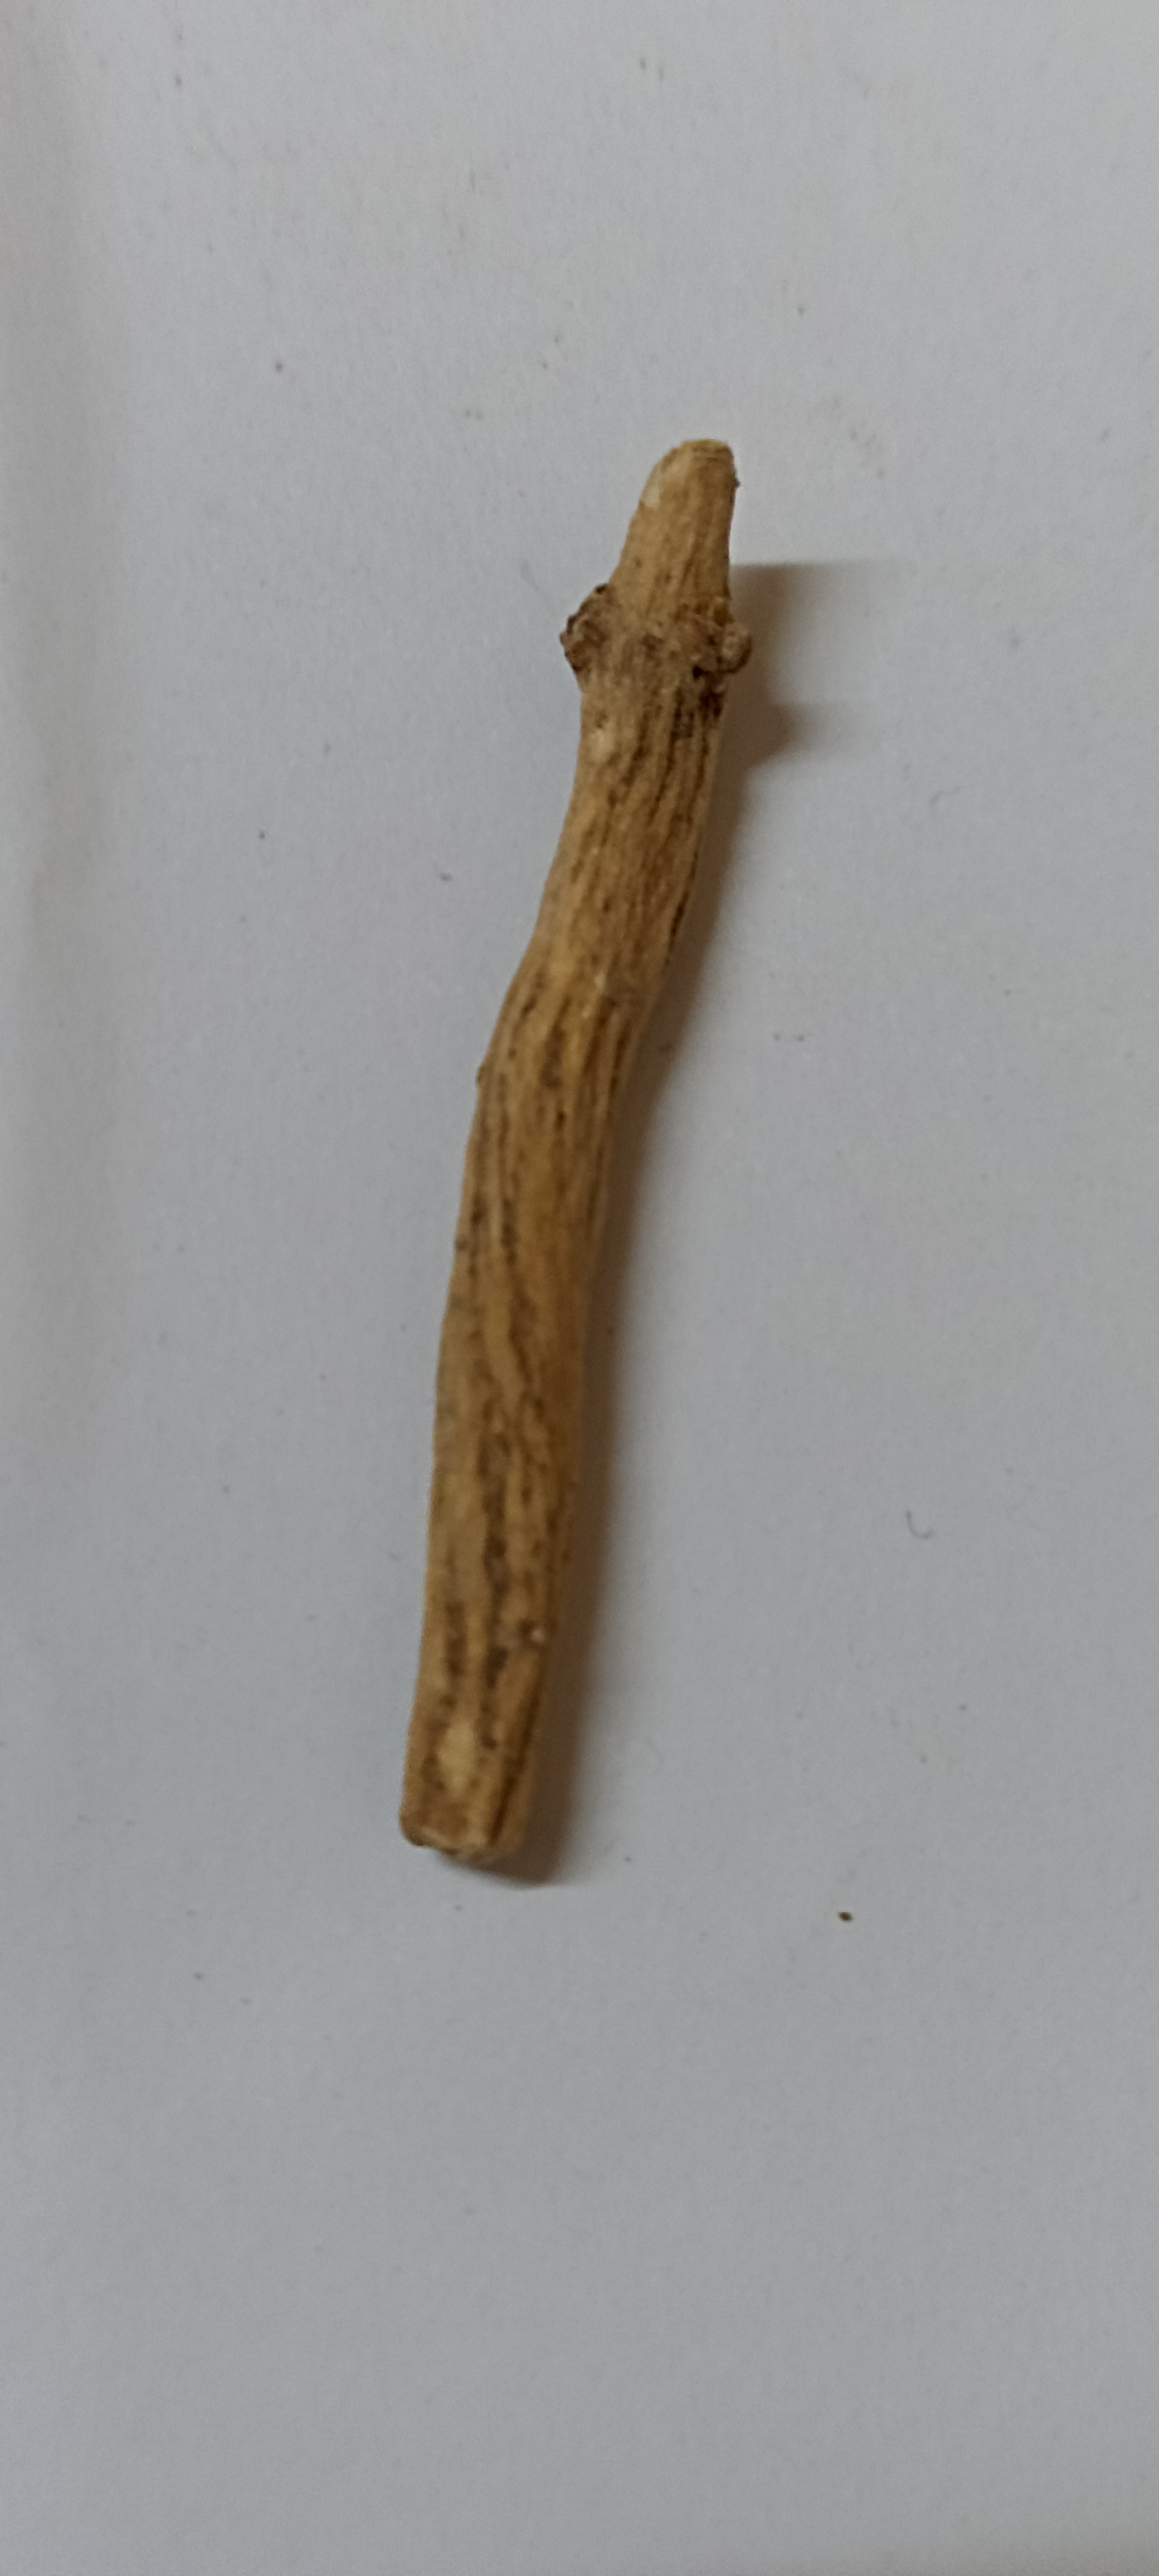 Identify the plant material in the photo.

ashwagandha
